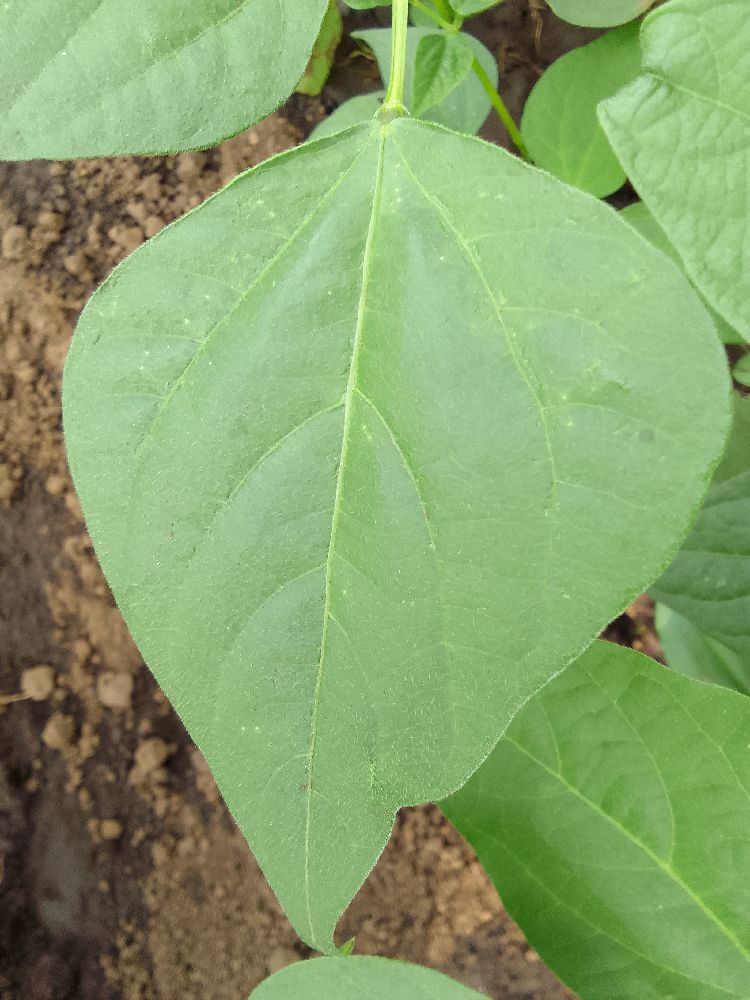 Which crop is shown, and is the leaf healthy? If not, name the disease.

common bean, healthy
